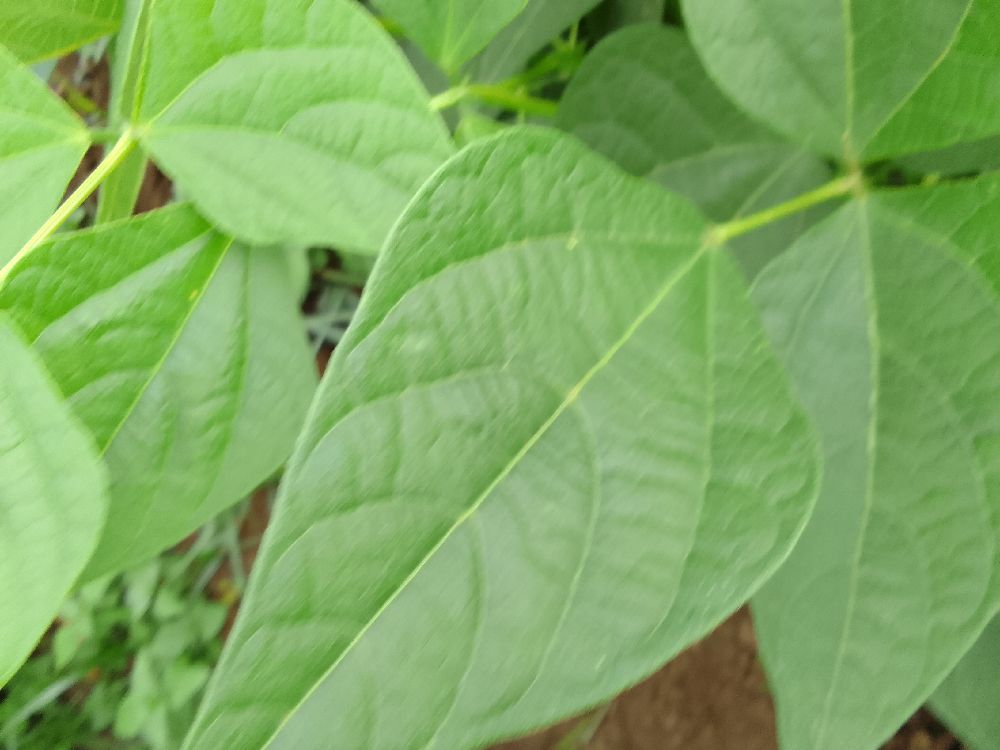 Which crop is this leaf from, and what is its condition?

common bean, healthy
